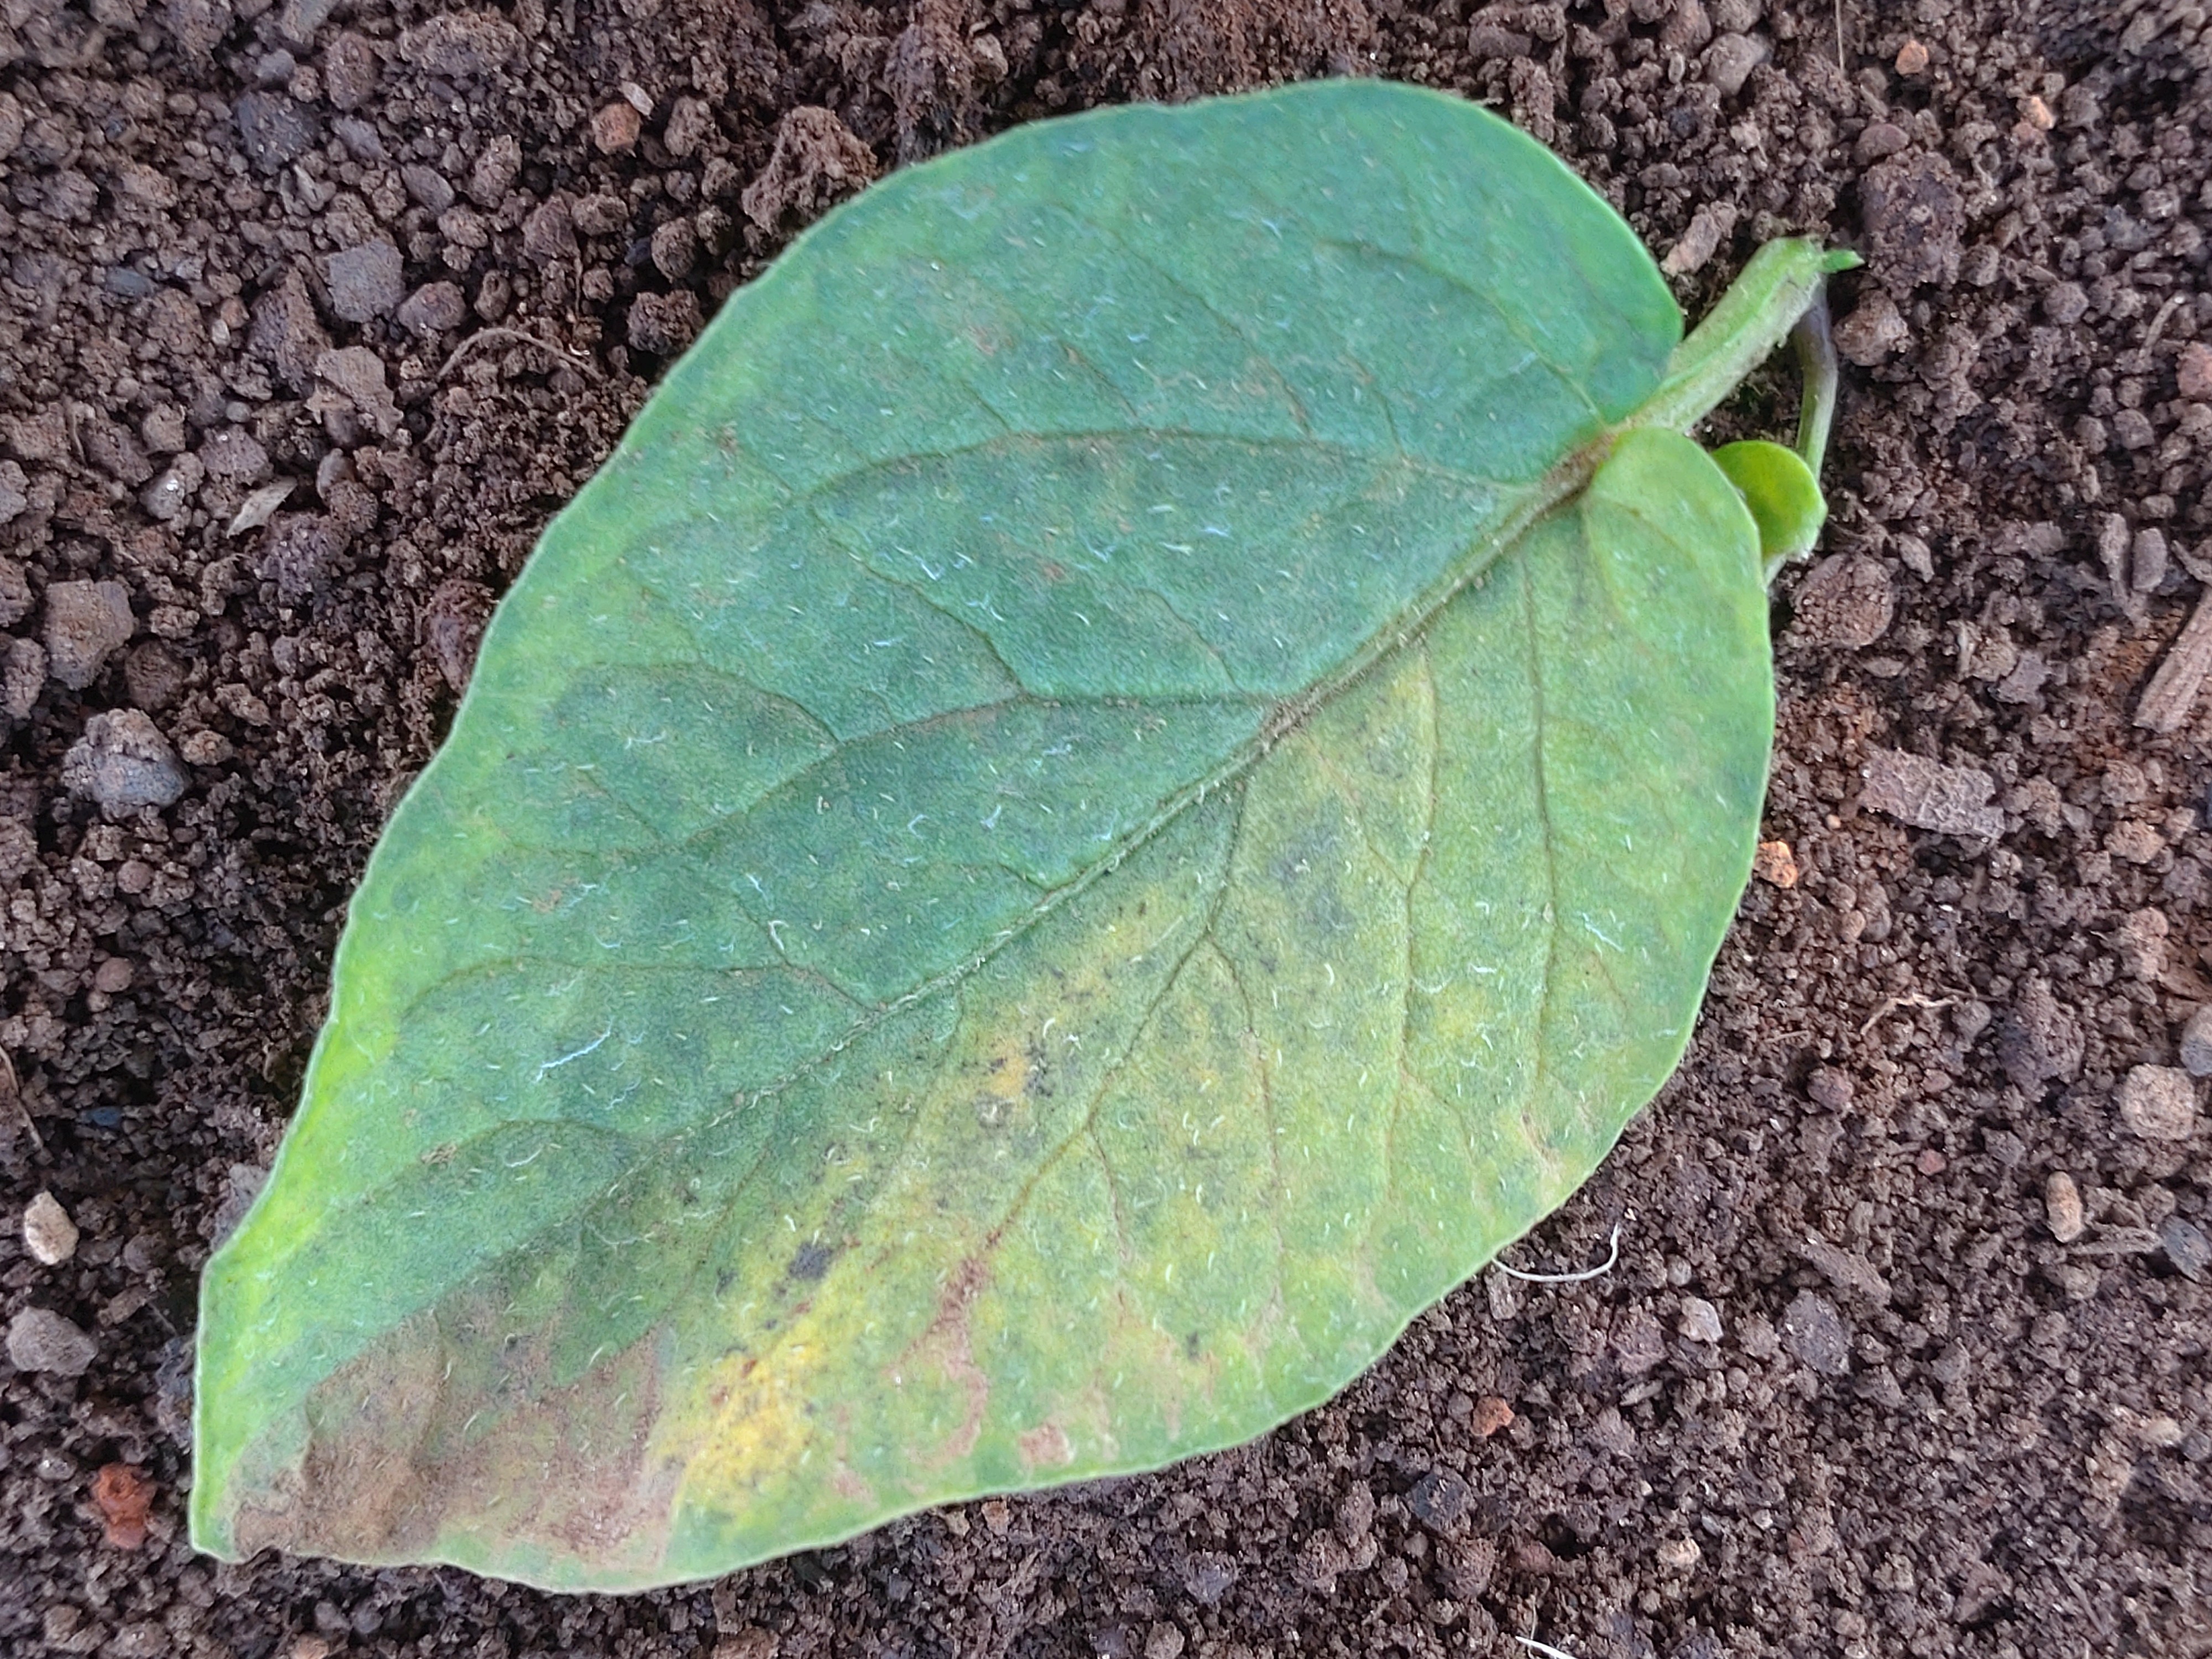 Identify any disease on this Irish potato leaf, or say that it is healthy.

late blight
